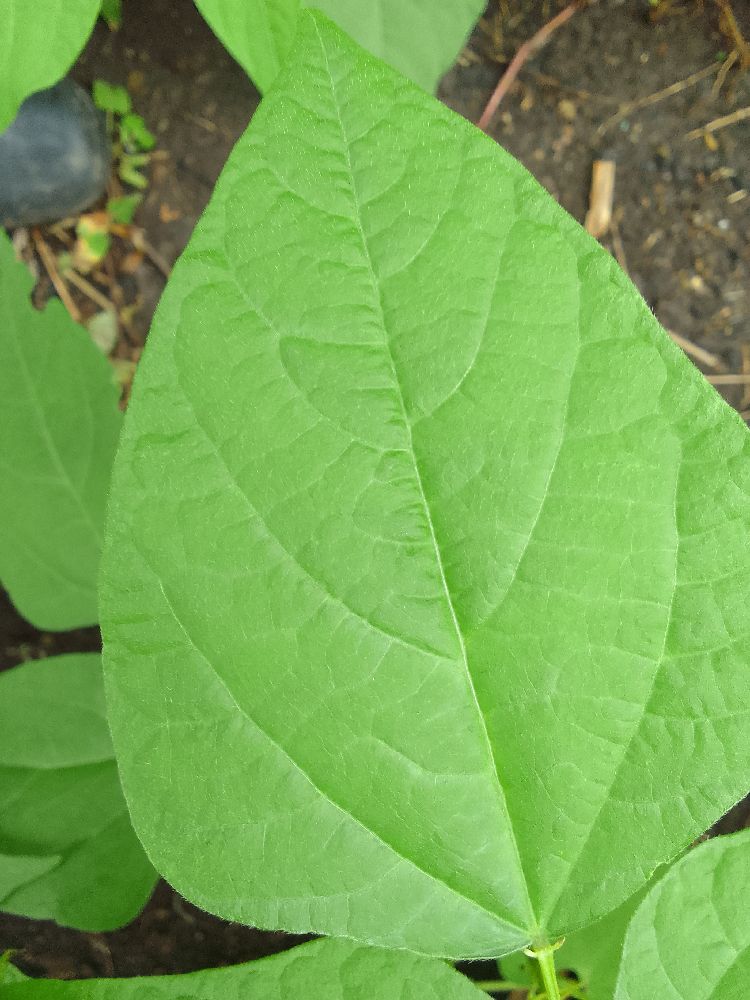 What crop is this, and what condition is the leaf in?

common bean, healthy
